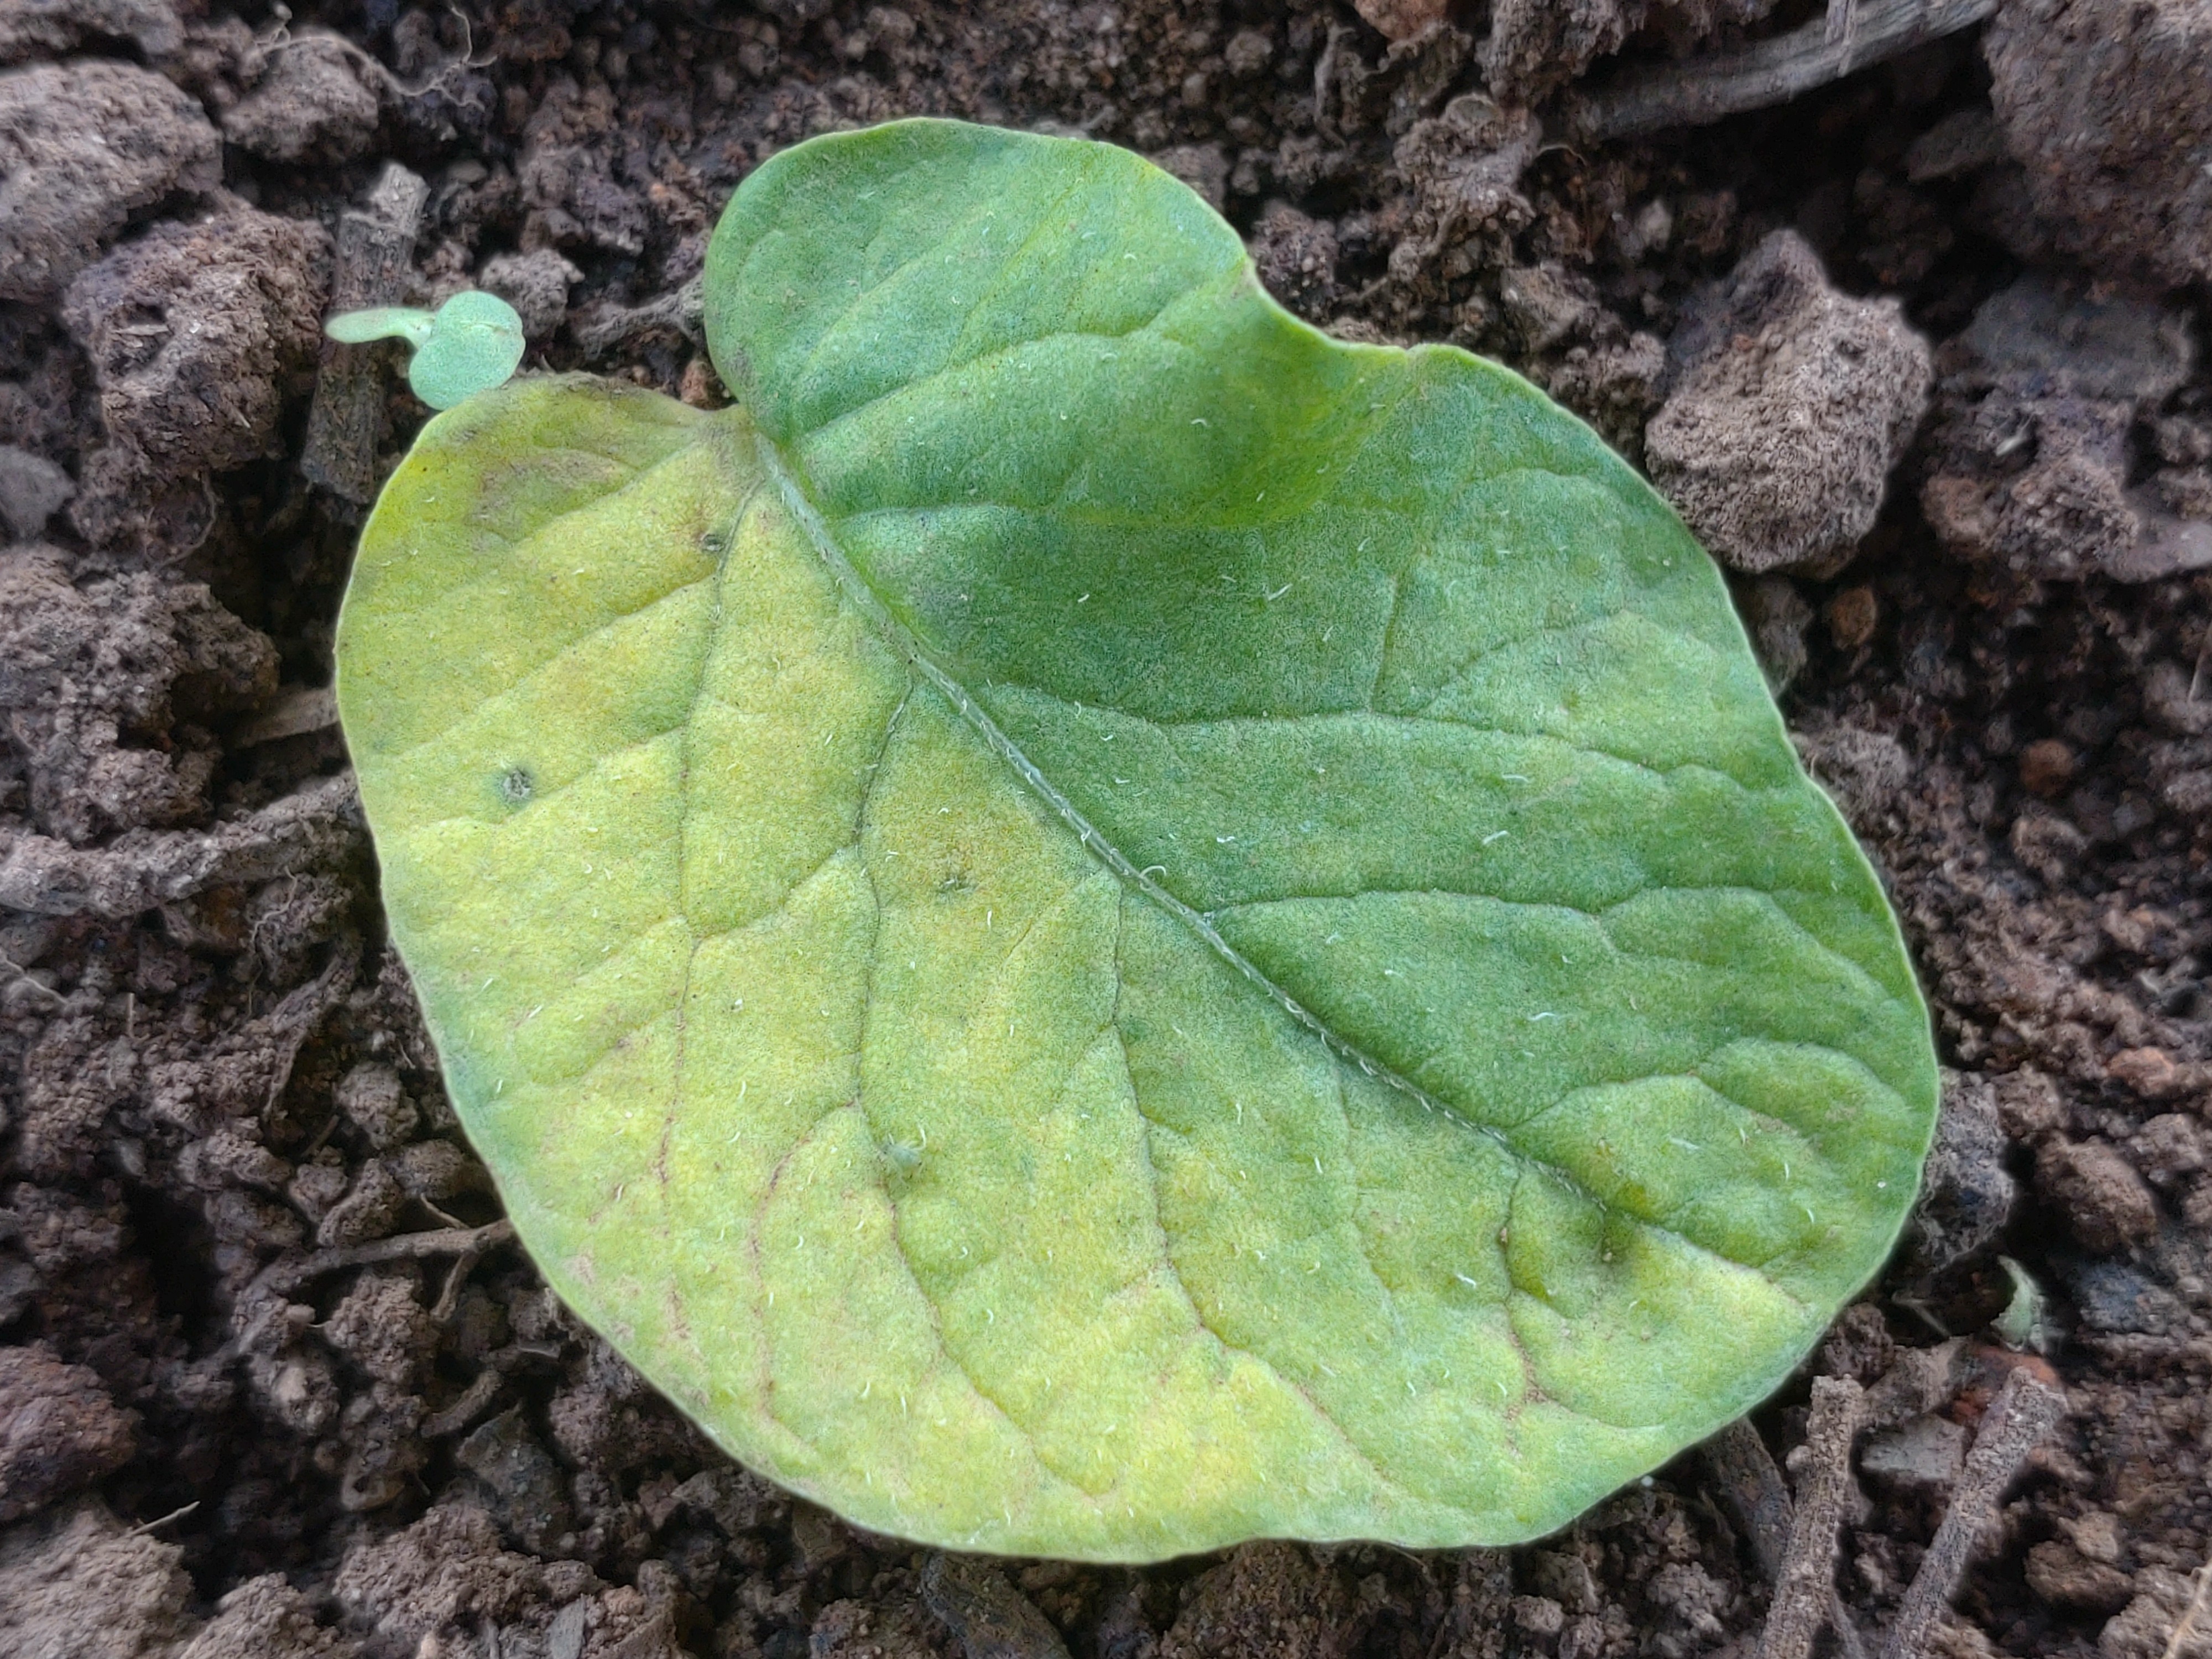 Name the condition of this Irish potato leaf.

late blight
